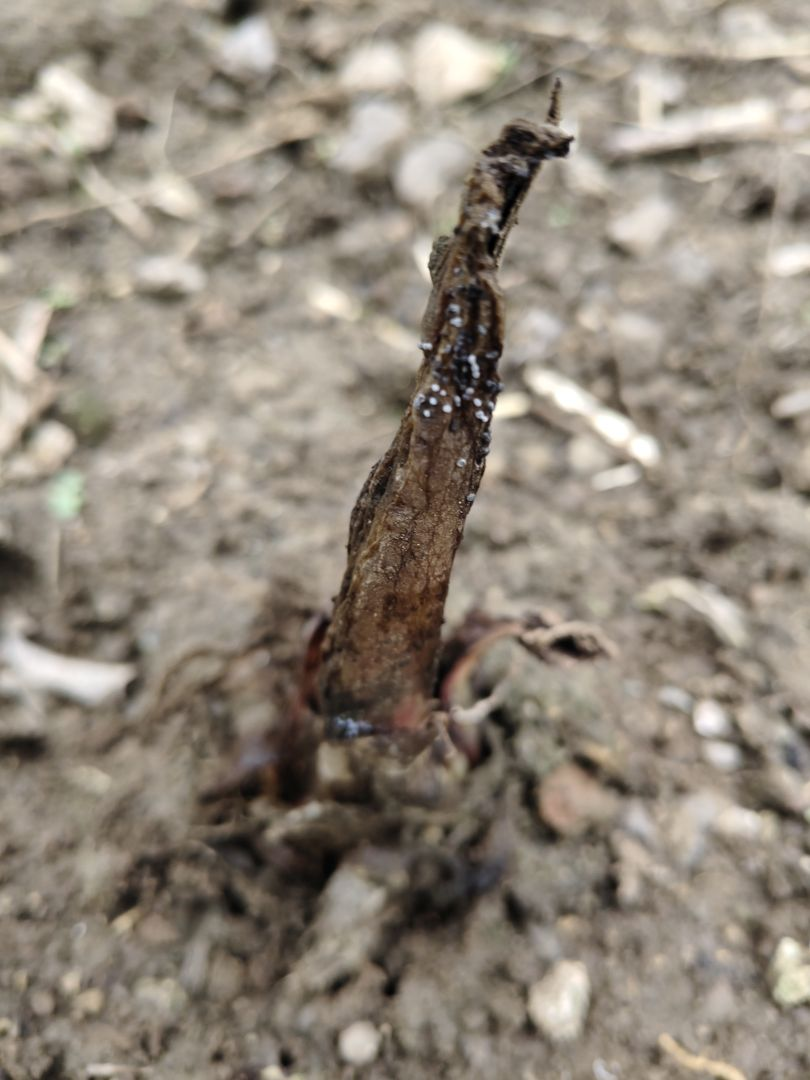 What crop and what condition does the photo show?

taro, root rot
